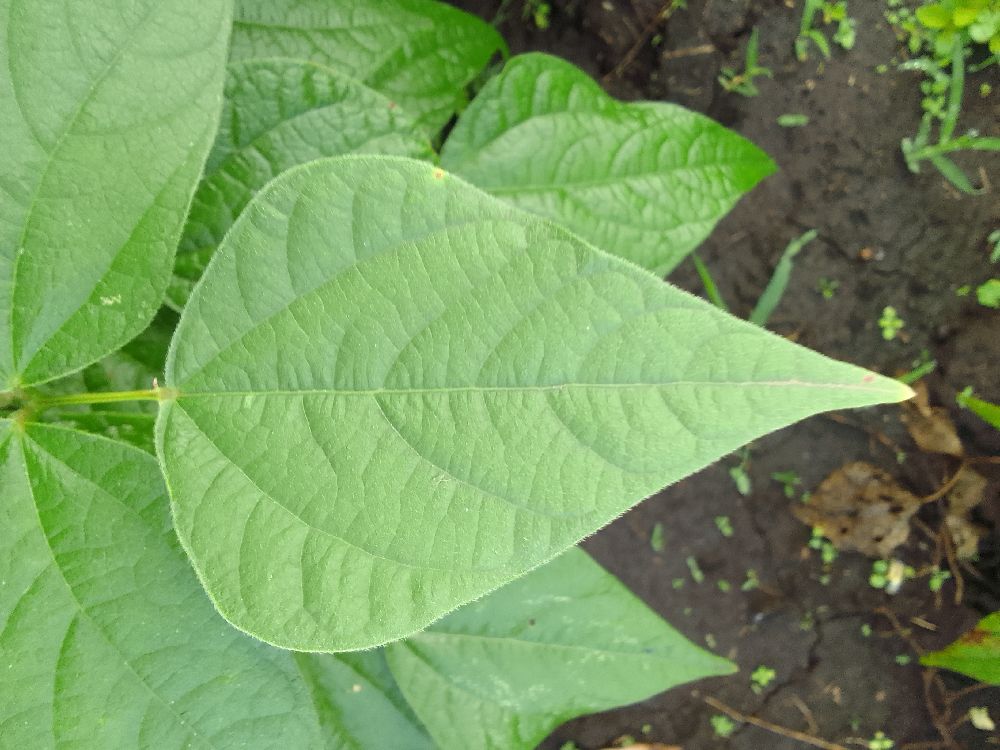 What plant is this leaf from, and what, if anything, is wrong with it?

common bean, healthy
